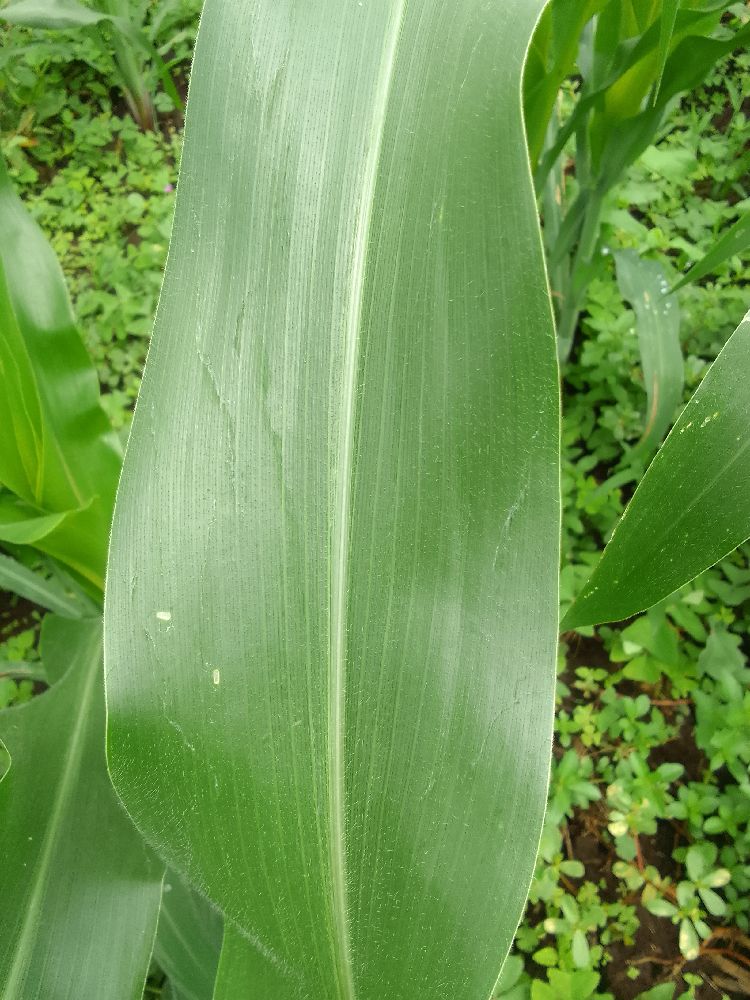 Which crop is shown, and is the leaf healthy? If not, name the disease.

maize, healthy
